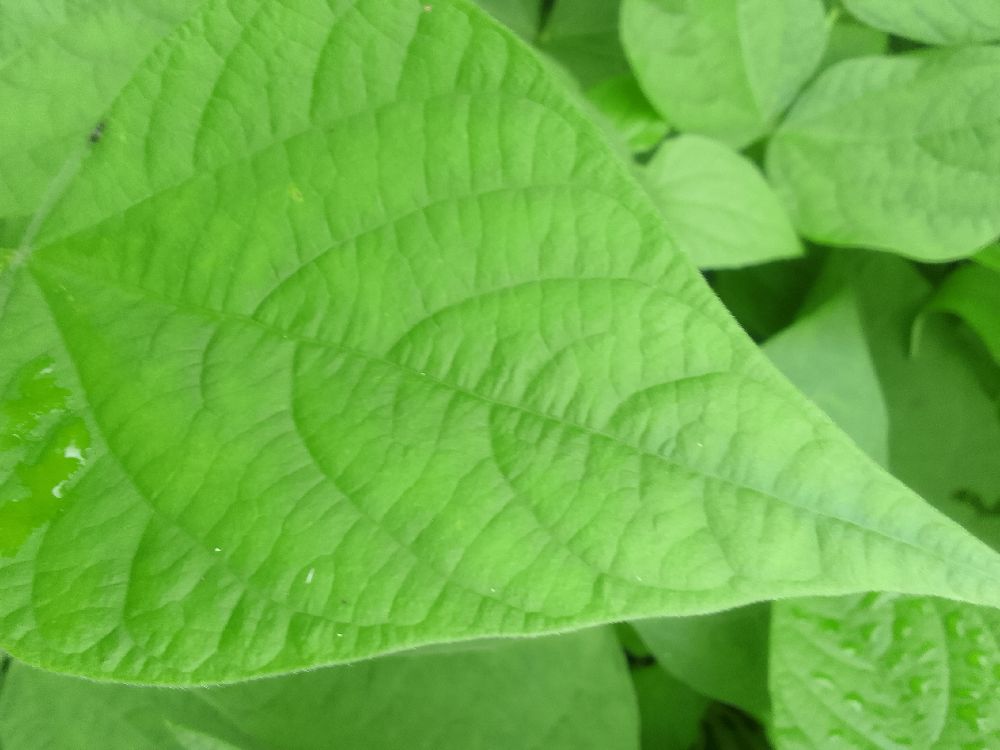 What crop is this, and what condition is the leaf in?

common bean, healthy
